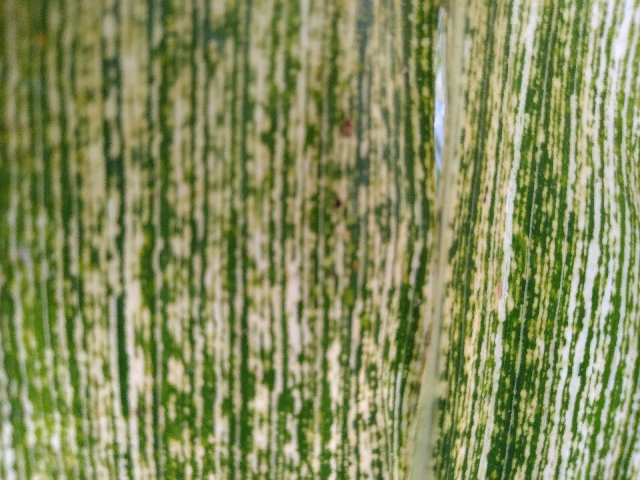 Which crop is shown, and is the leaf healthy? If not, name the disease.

maize, maize streak virus
